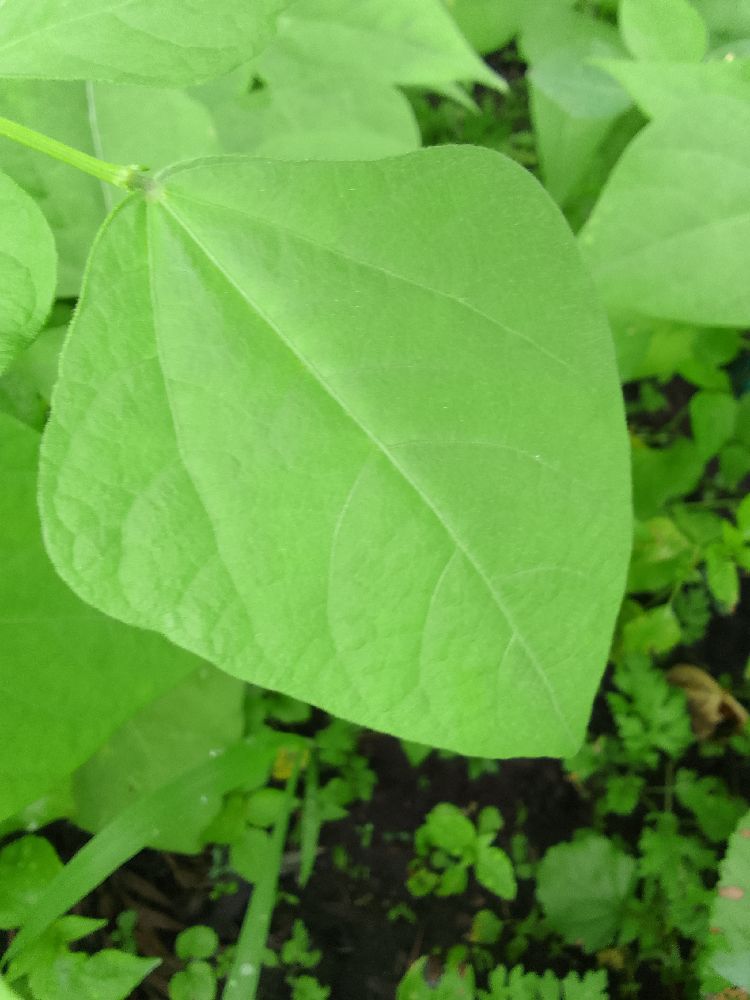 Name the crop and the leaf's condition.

common bean, healthy
